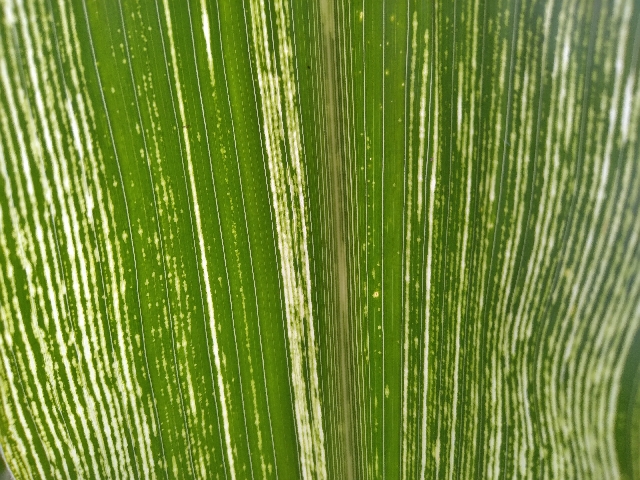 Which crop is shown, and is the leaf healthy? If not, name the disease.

maize, maize streak virus
